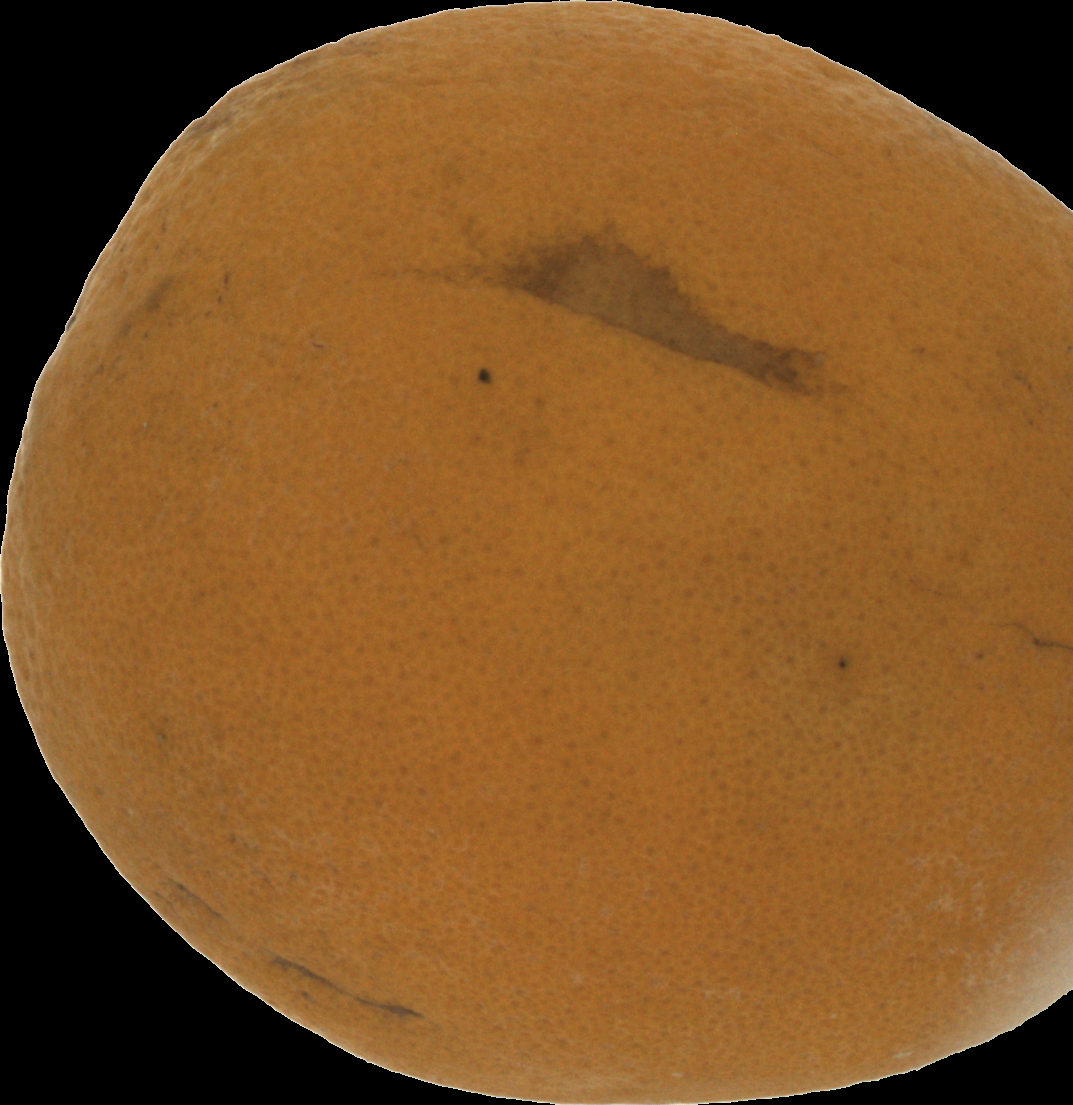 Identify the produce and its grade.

orange, bad
